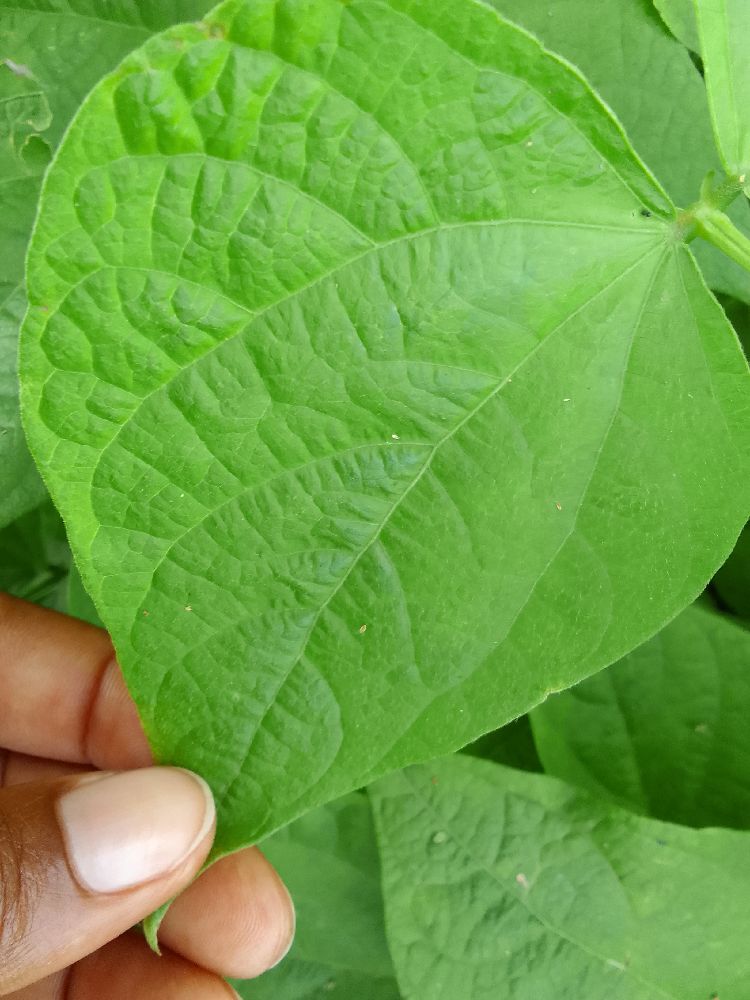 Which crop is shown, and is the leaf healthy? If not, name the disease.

common bean, healthy
